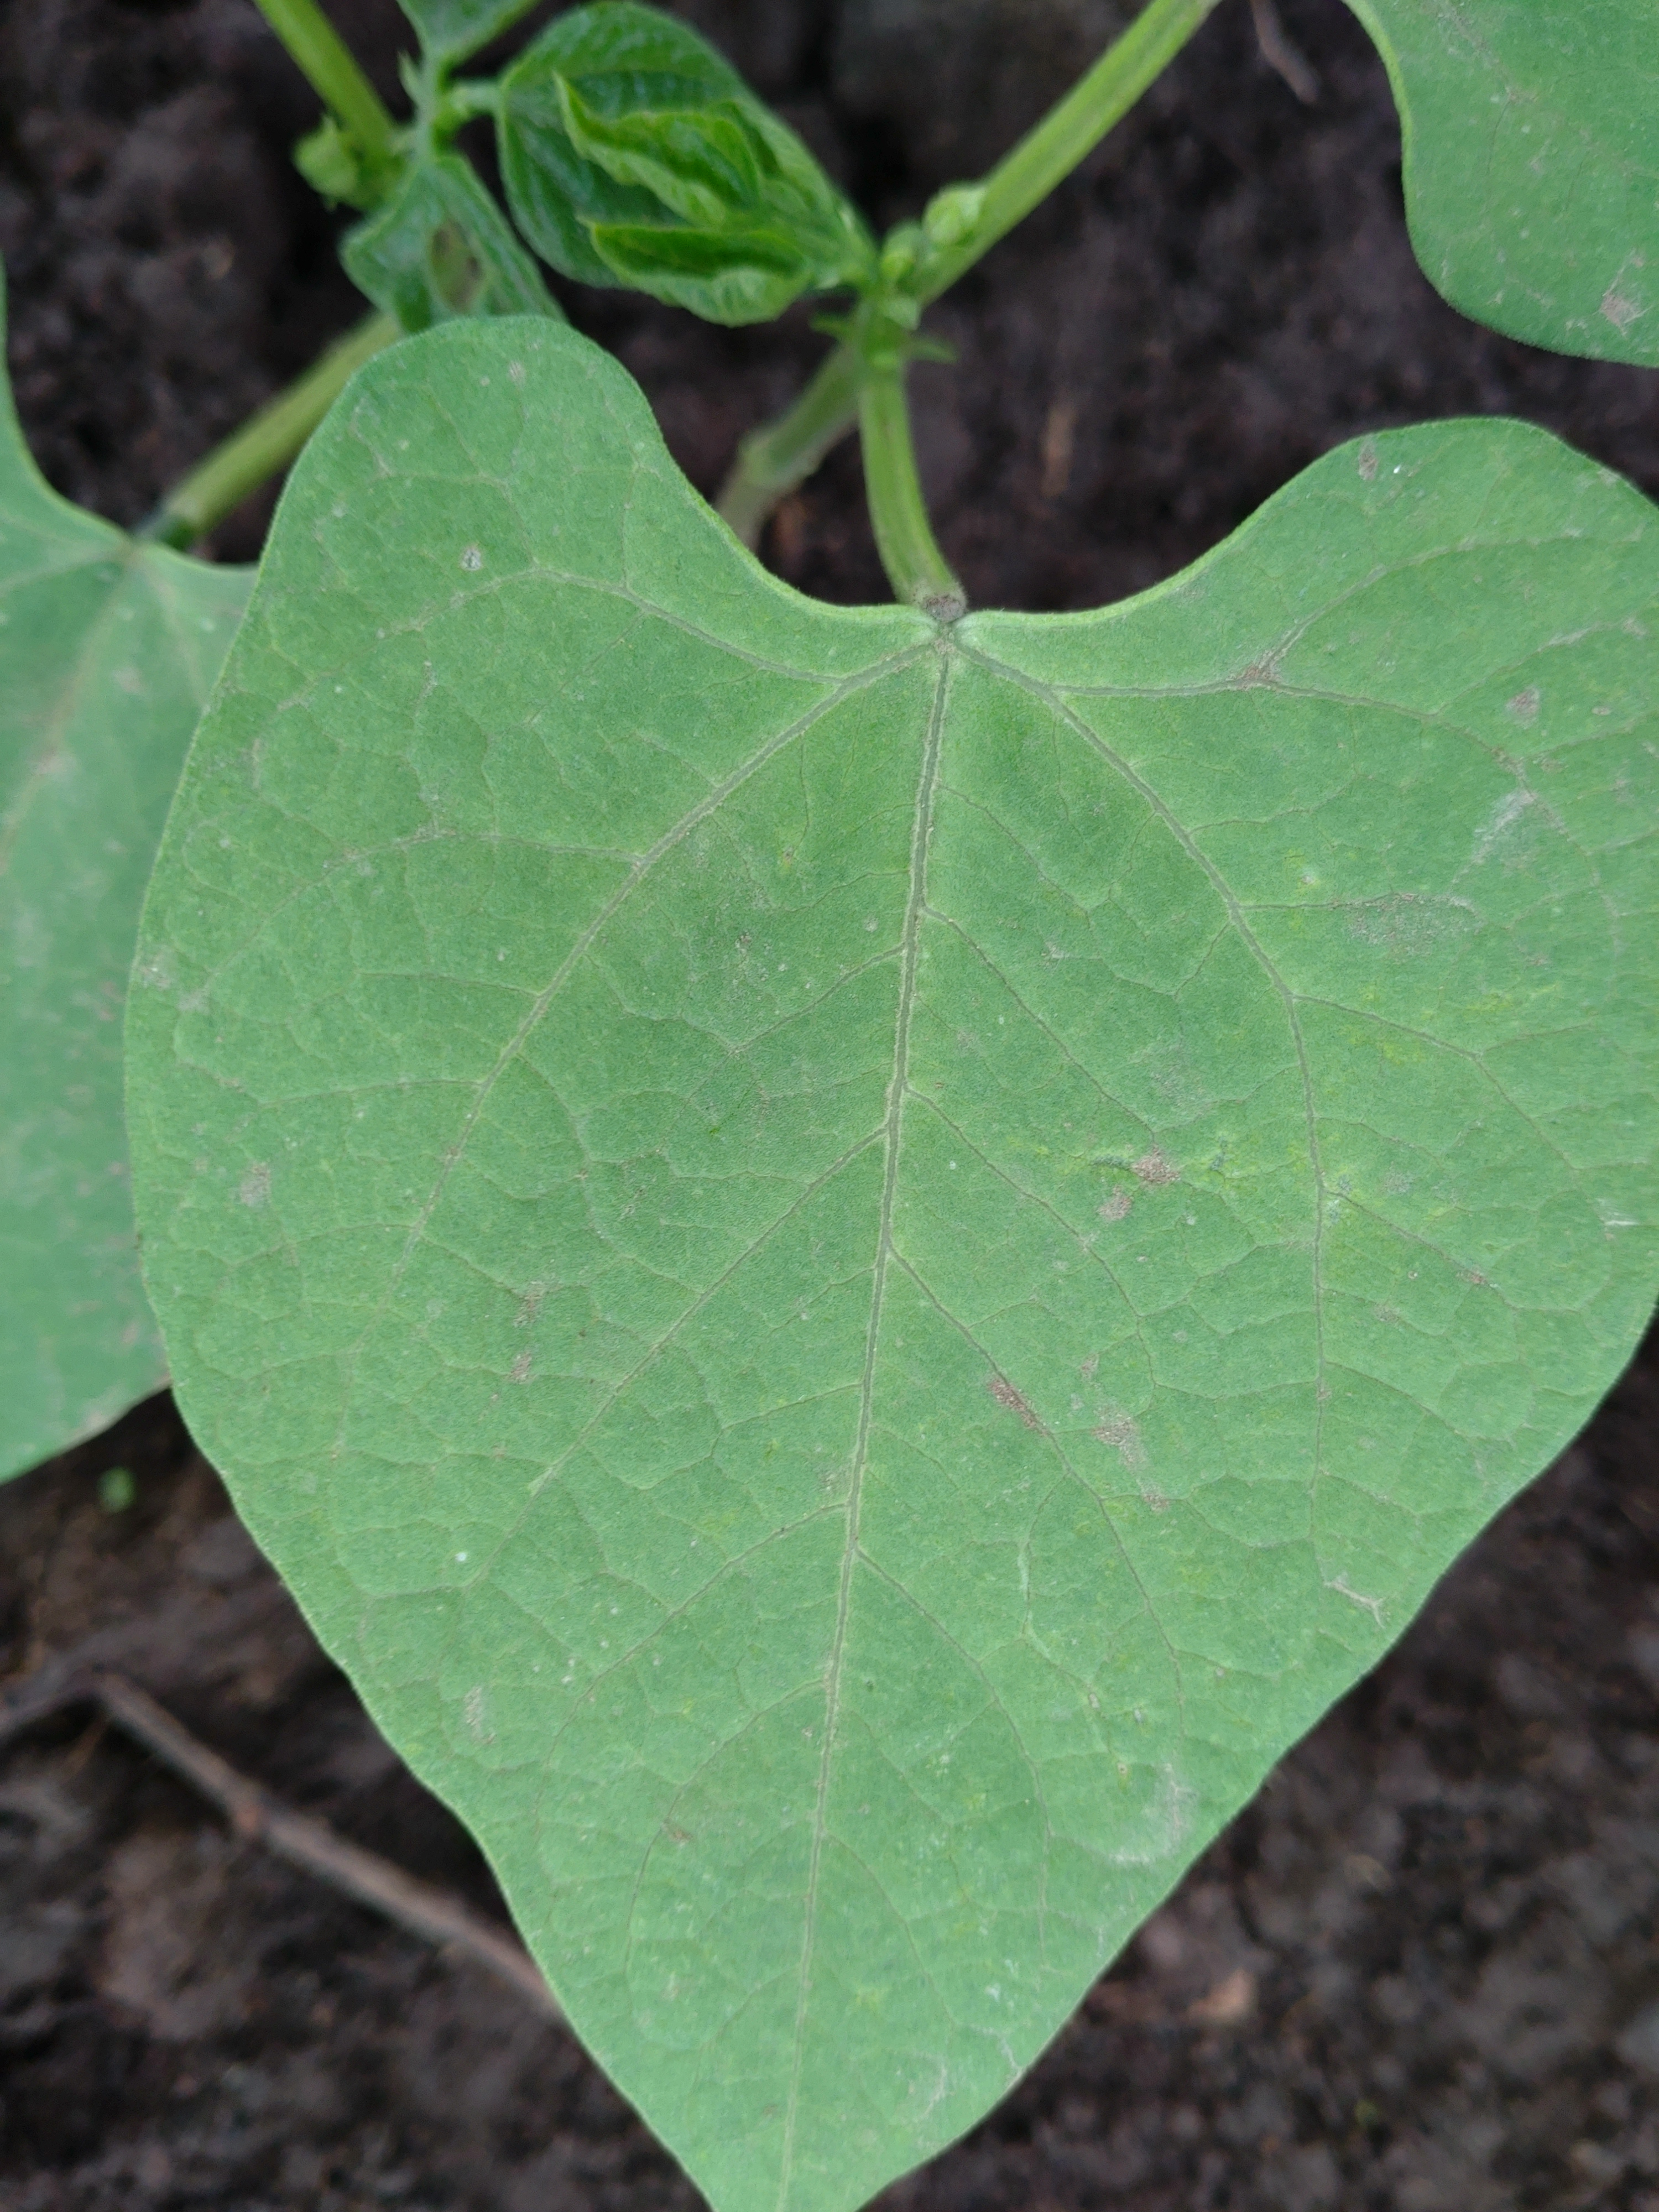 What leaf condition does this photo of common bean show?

healthy
